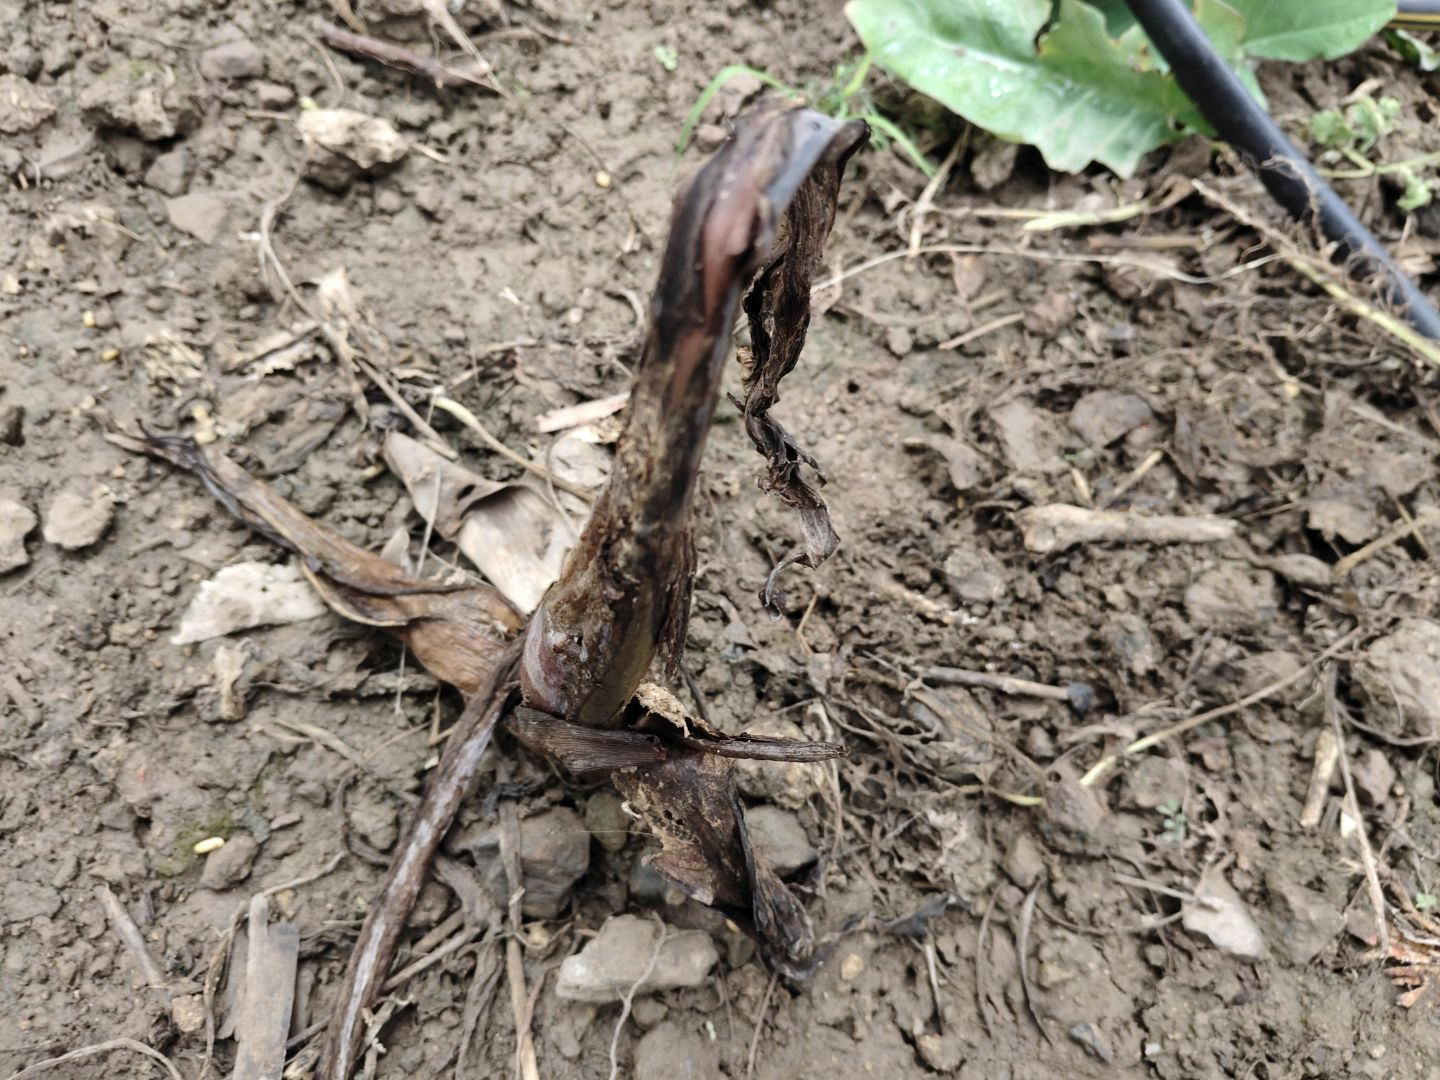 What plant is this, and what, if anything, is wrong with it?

taro, root rot
